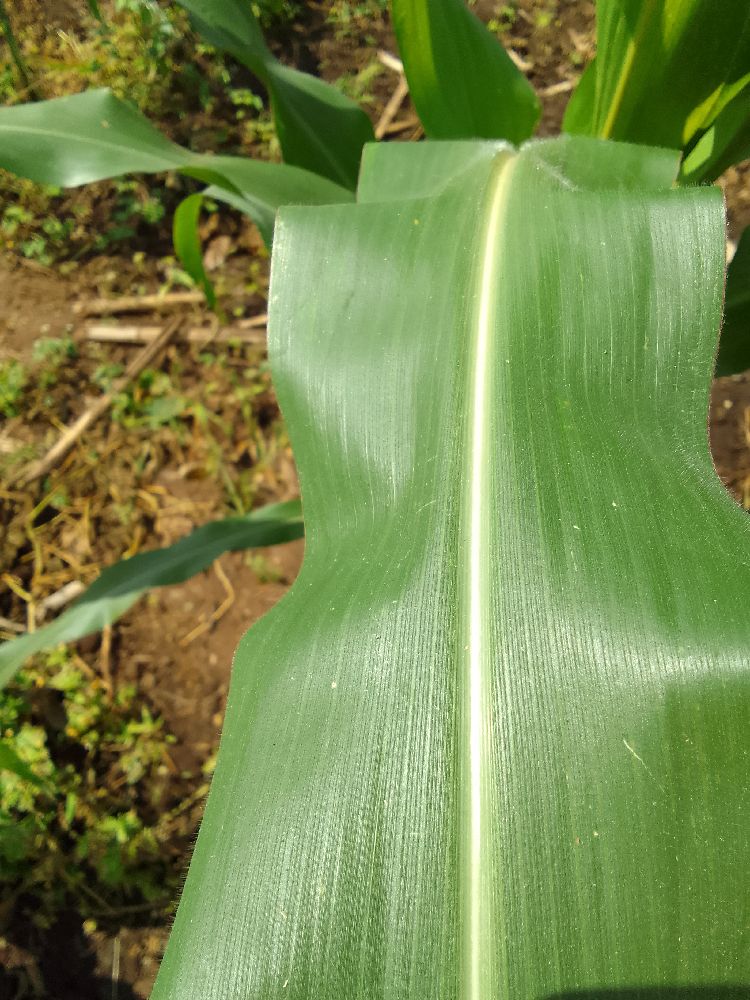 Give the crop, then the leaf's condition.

maize, healthy
